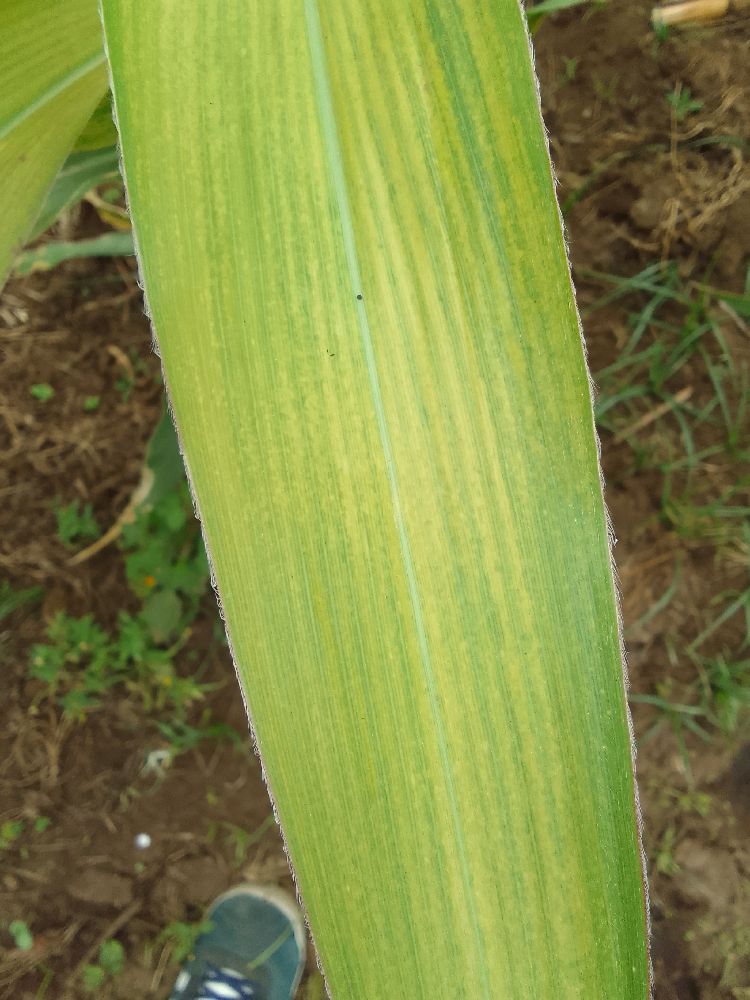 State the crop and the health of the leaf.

maize, maize lethal necrosis
